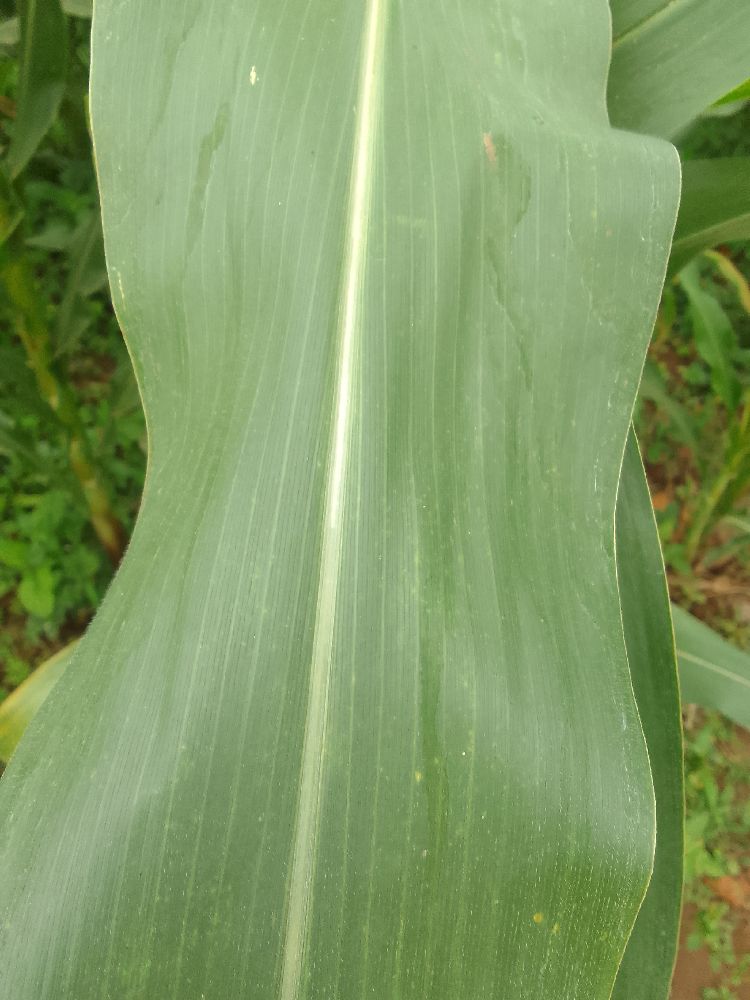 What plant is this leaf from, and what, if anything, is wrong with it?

maize, healthy
